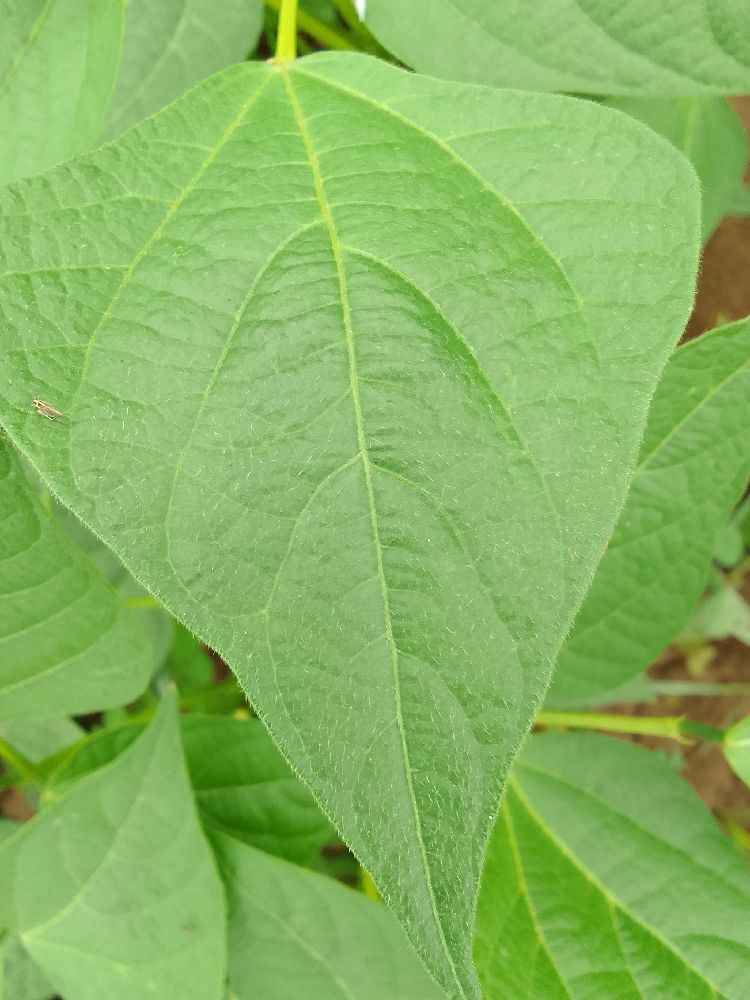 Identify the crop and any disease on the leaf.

common bean, healthy
